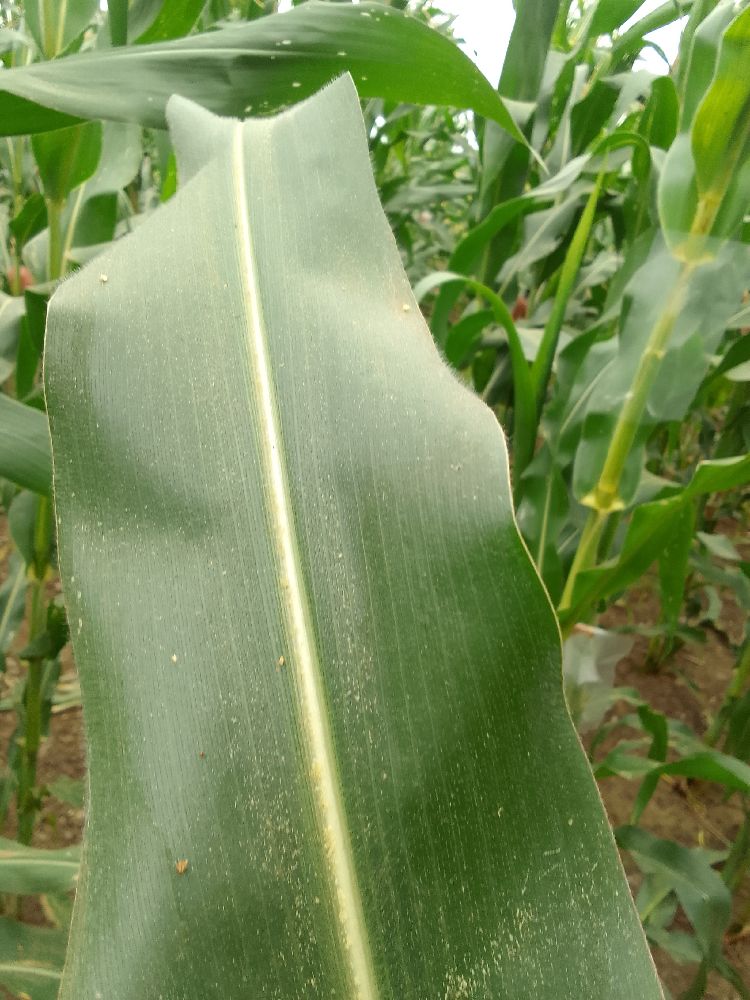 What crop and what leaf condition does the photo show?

maize, healthy
